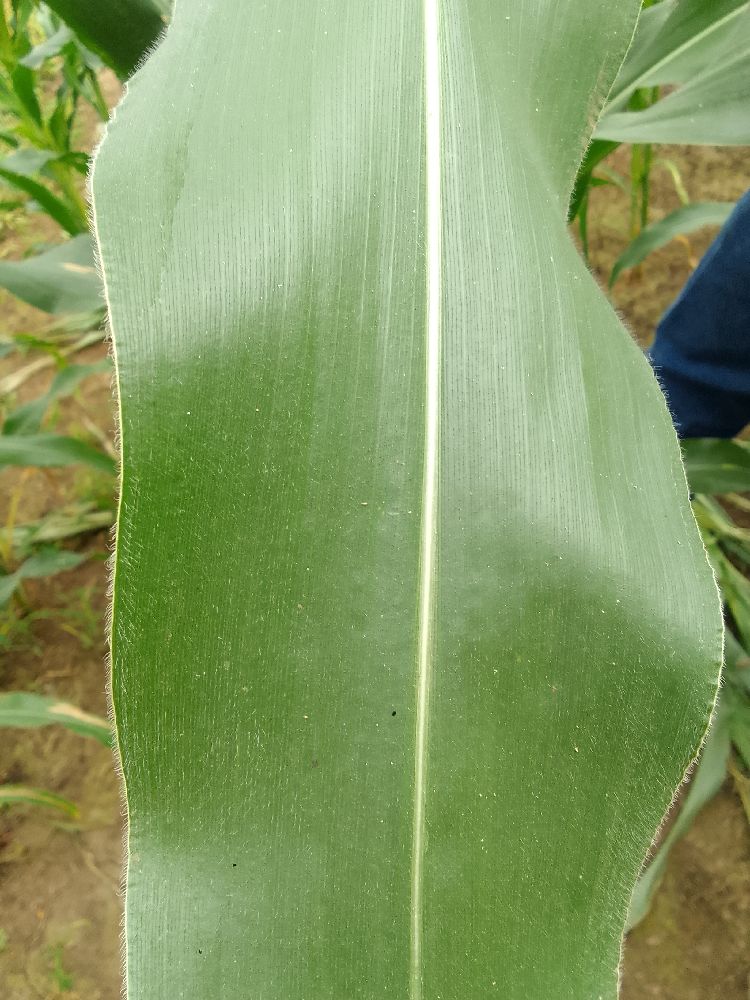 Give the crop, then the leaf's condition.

maize, healthy
